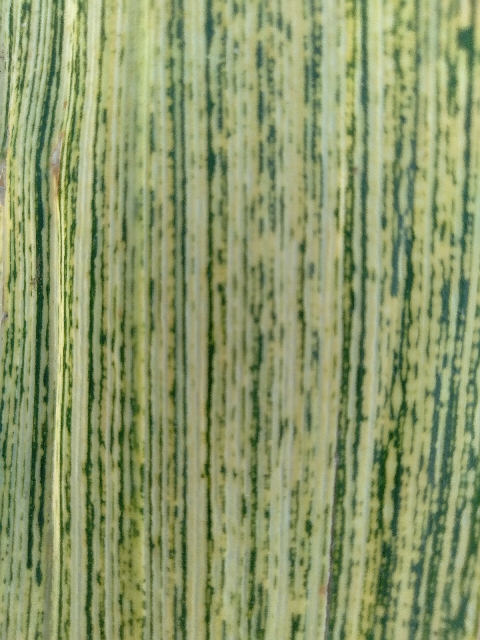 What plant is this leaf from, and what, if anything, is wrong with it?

maize, maize streak virus
